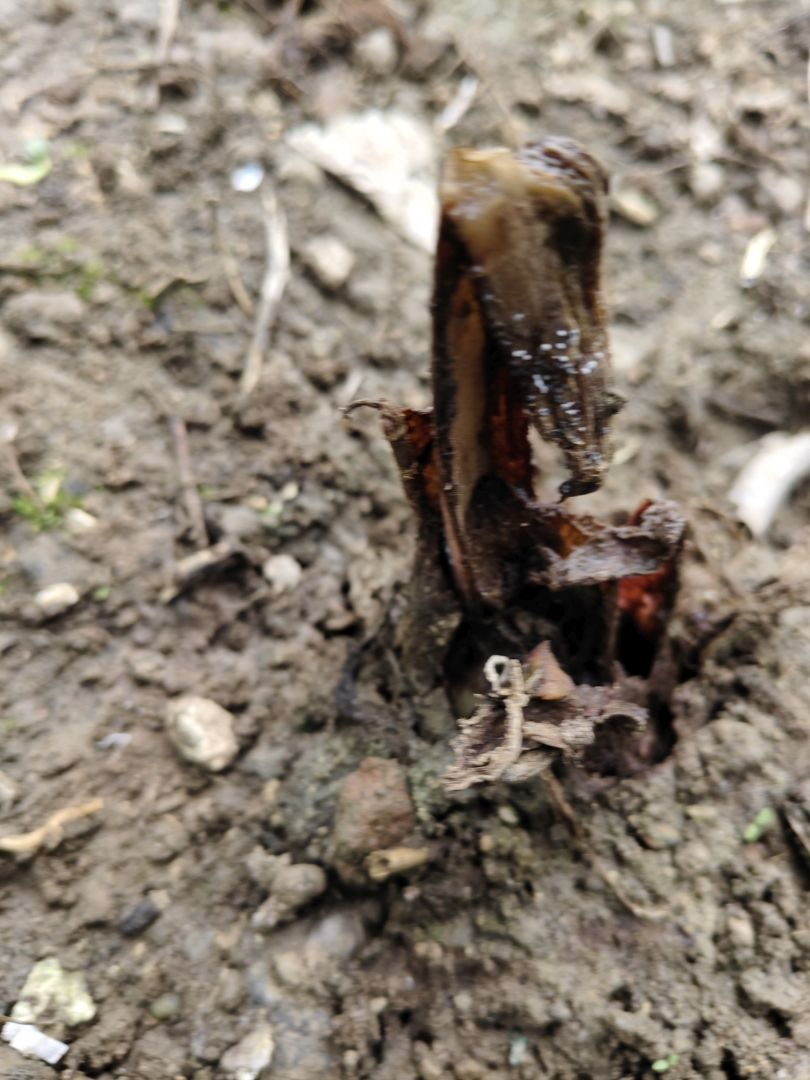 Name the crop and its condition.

taro, root rot
